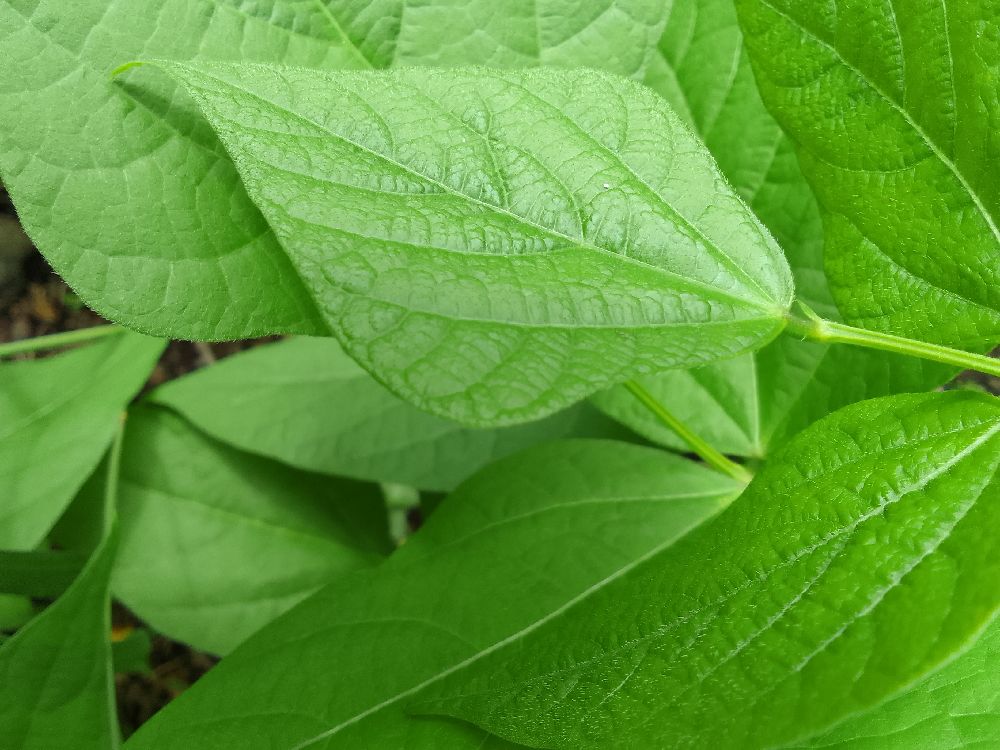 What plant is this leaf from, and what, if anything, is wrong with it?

common bean, healthy
